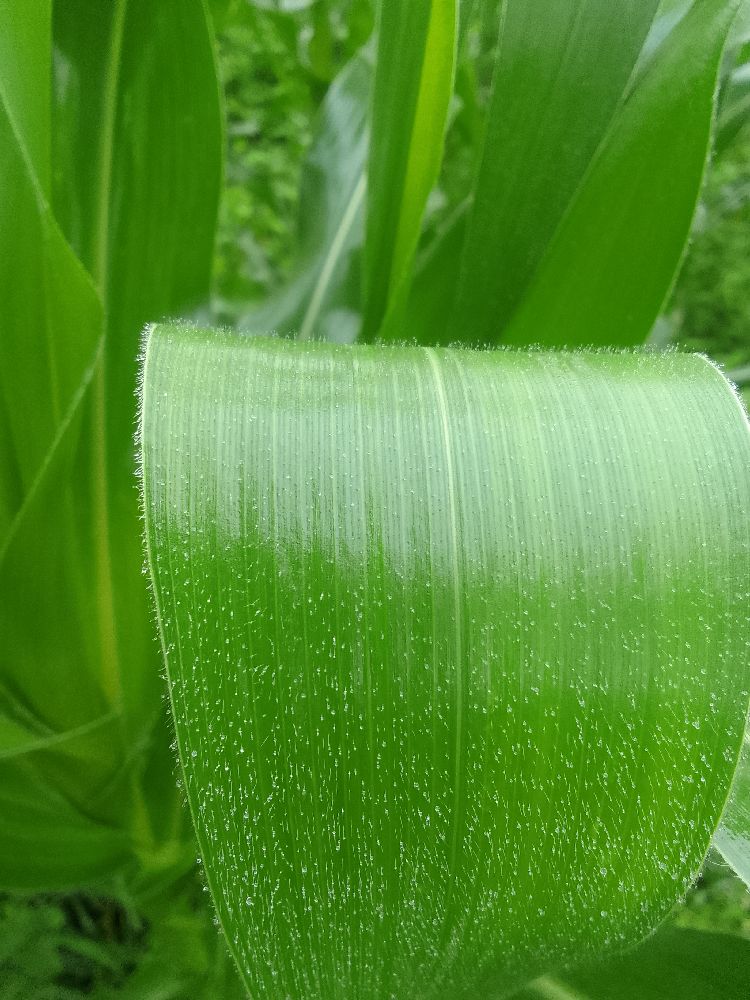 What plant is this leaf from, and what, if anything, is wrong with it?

maize, healthy
